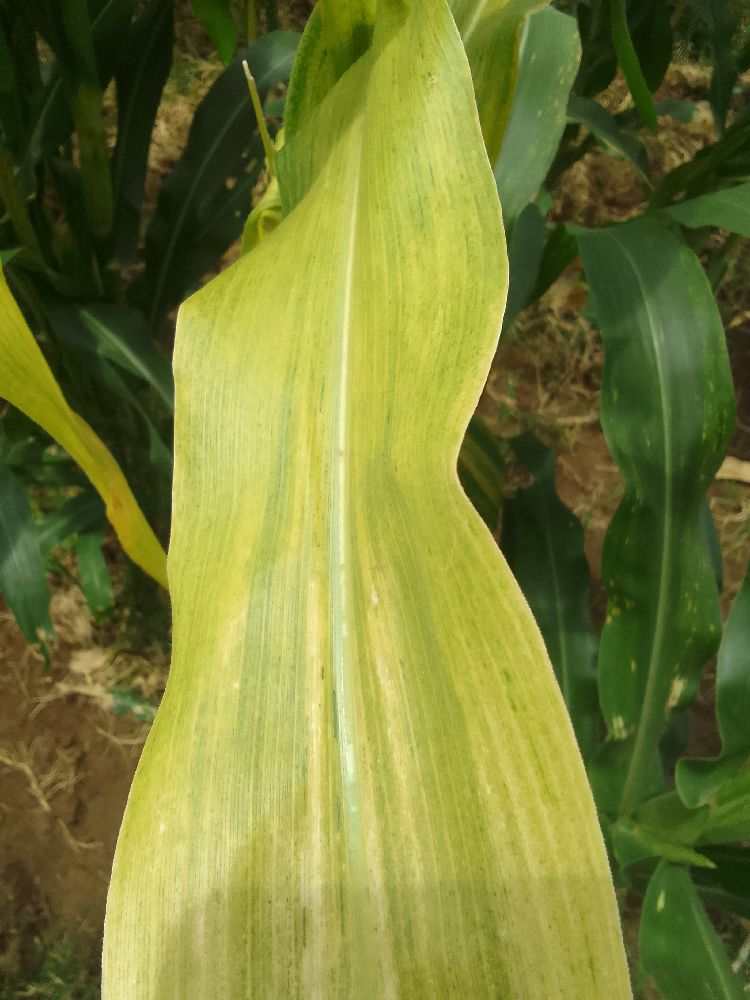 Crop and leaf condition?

maize, maize lethal necrosis
